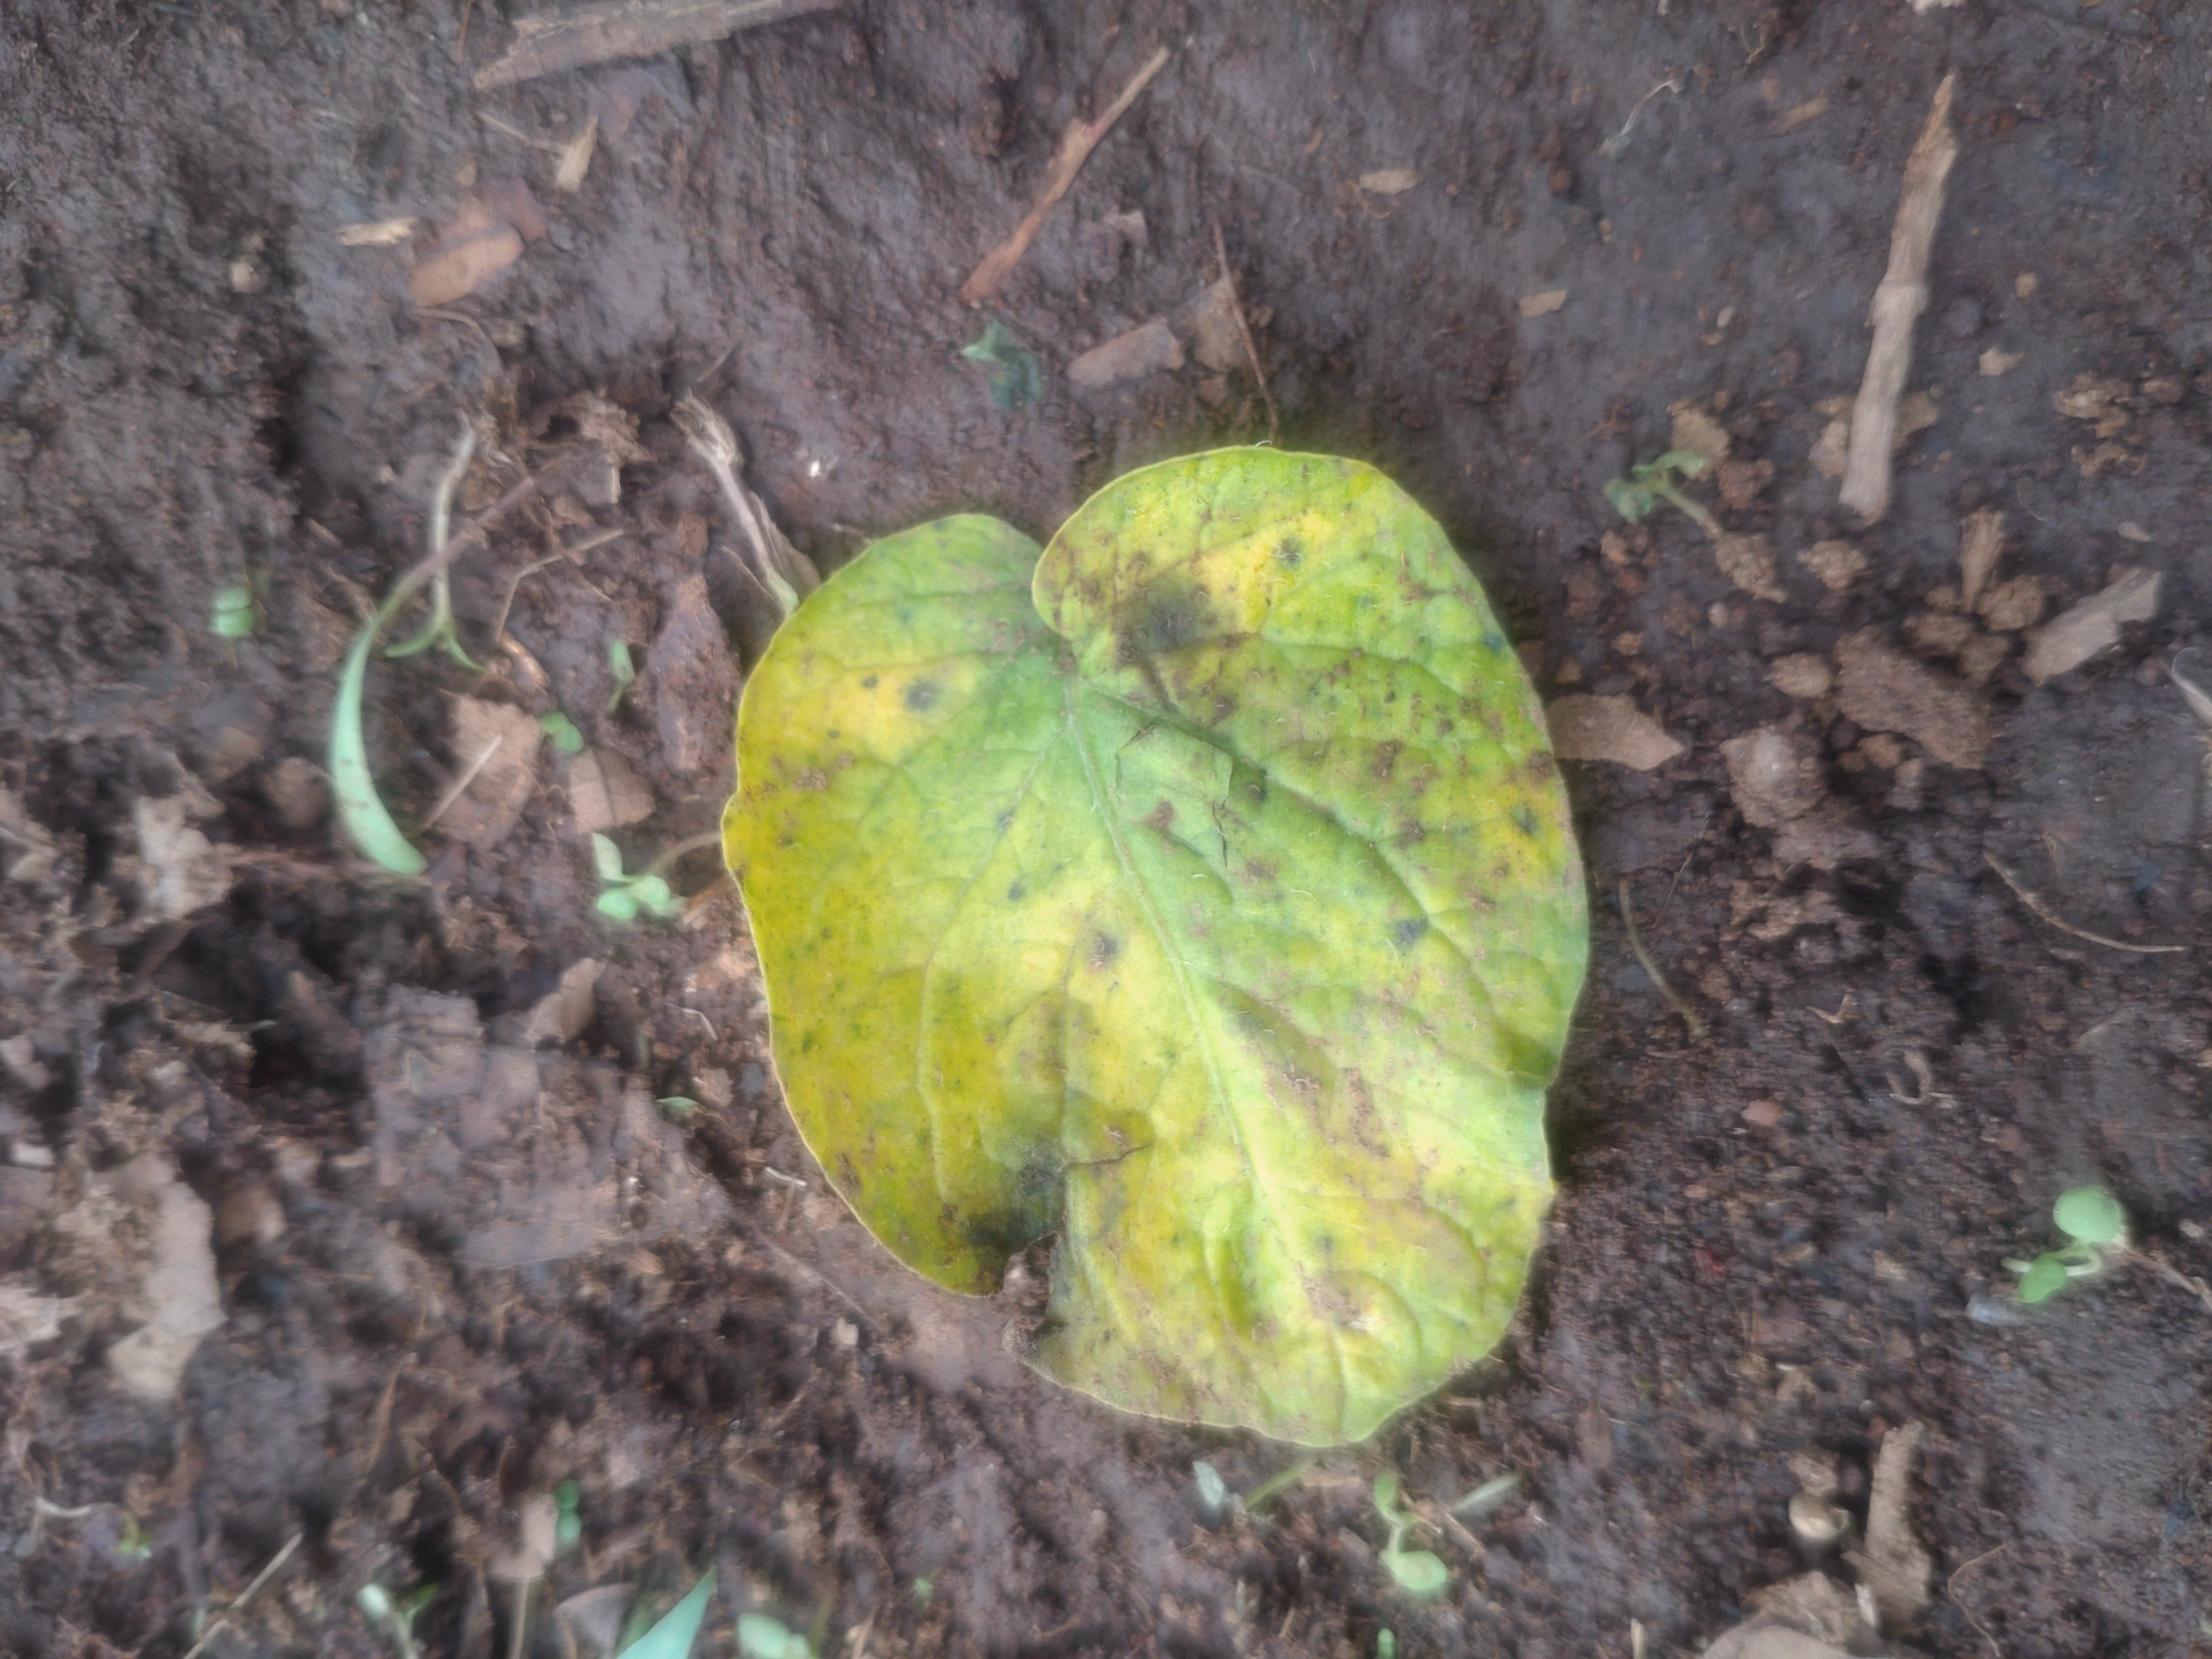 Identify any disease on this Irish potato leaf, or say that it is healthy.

late blight
